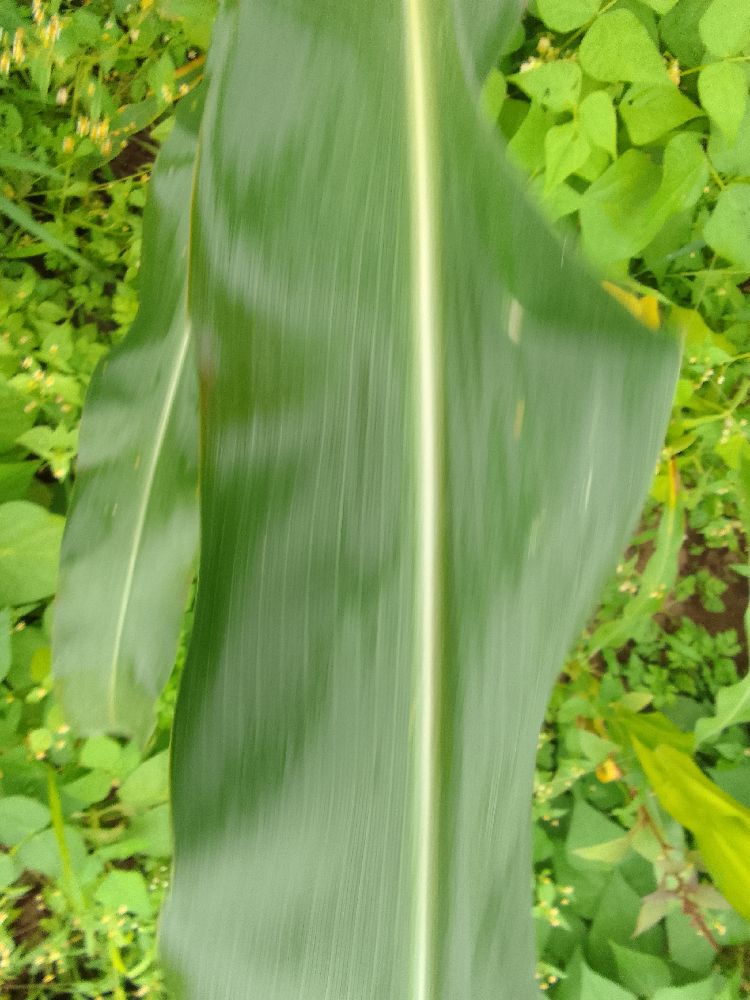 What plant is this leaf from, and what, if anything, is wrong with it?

maize, healthy
